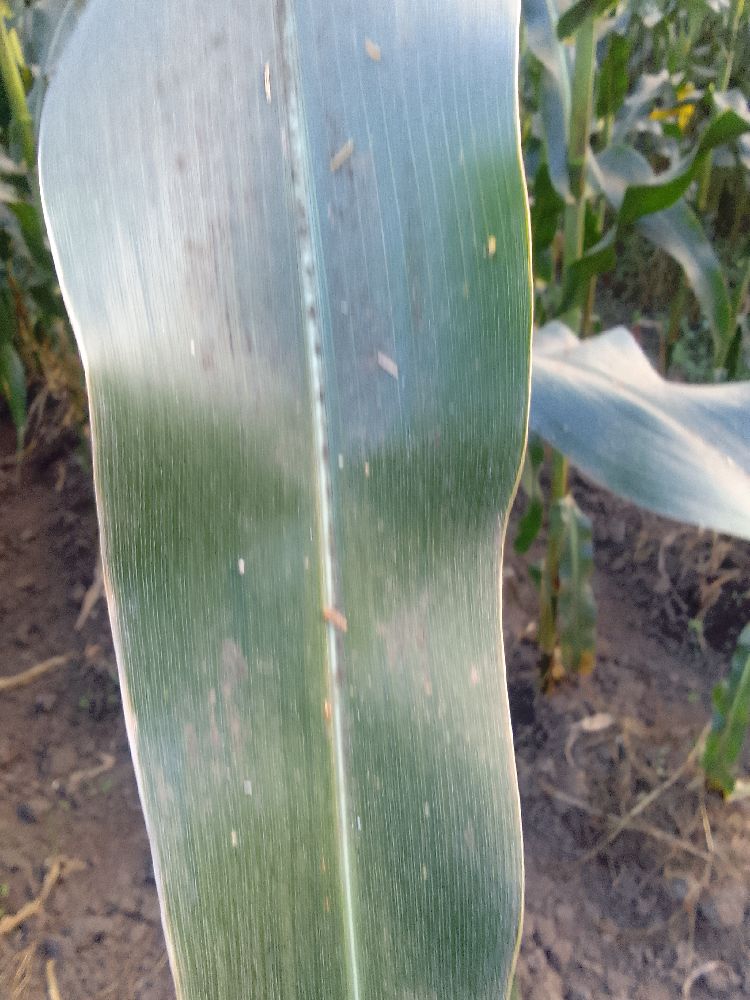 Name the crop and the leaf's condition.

maize, healthy
